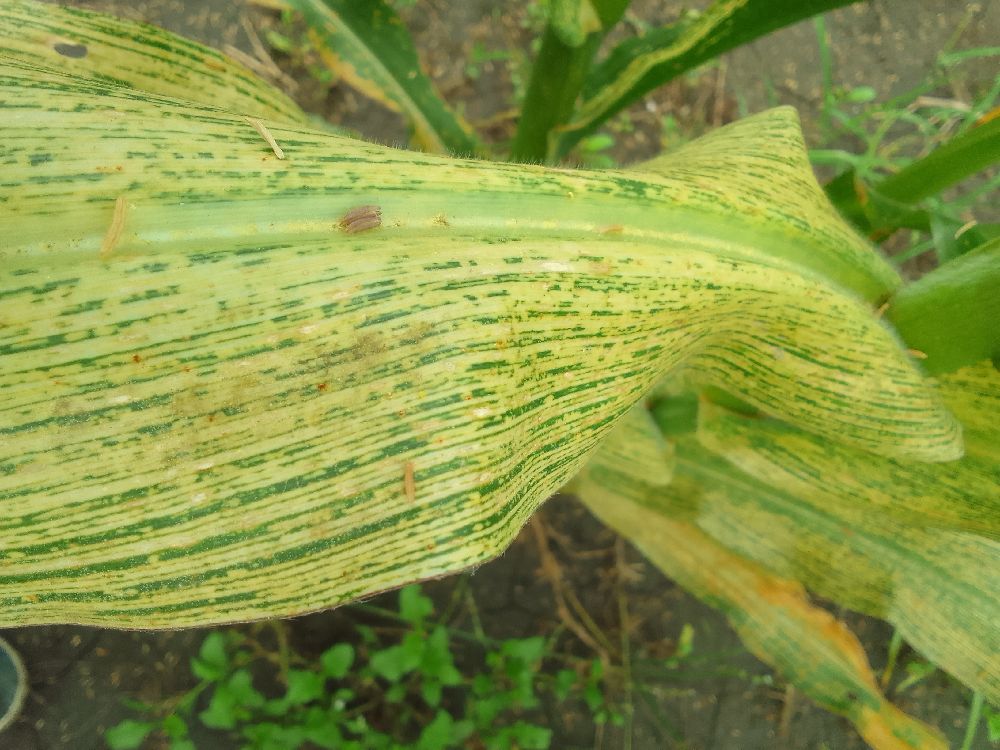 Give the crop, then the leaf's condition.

maize, maize streak virus
